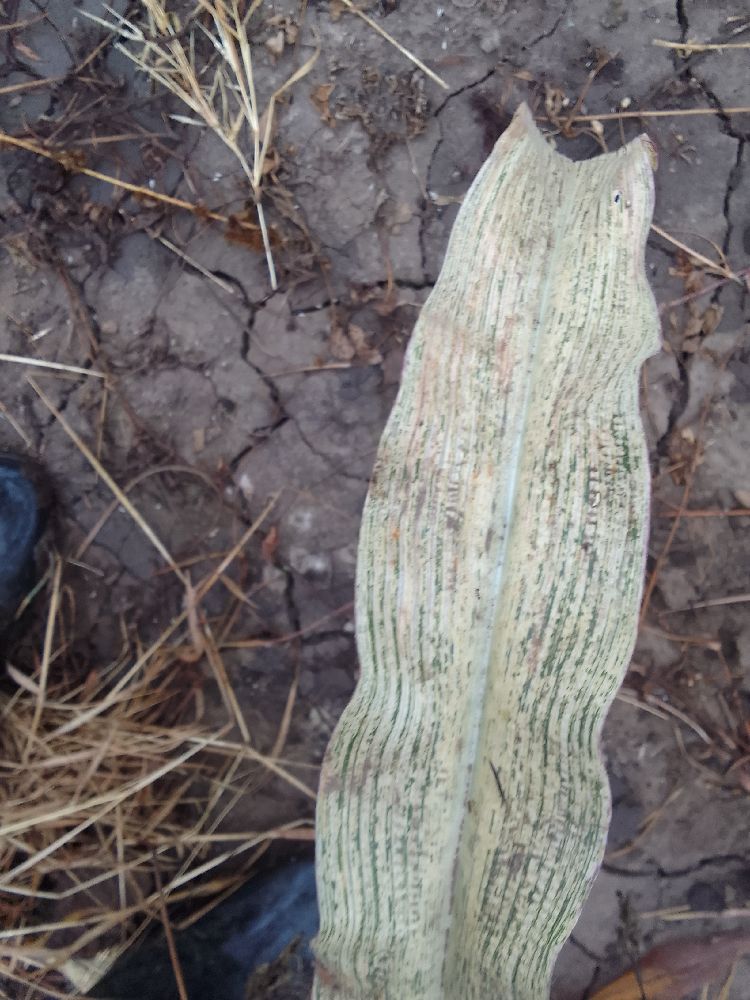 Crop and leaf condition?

maize, maize streak virus
